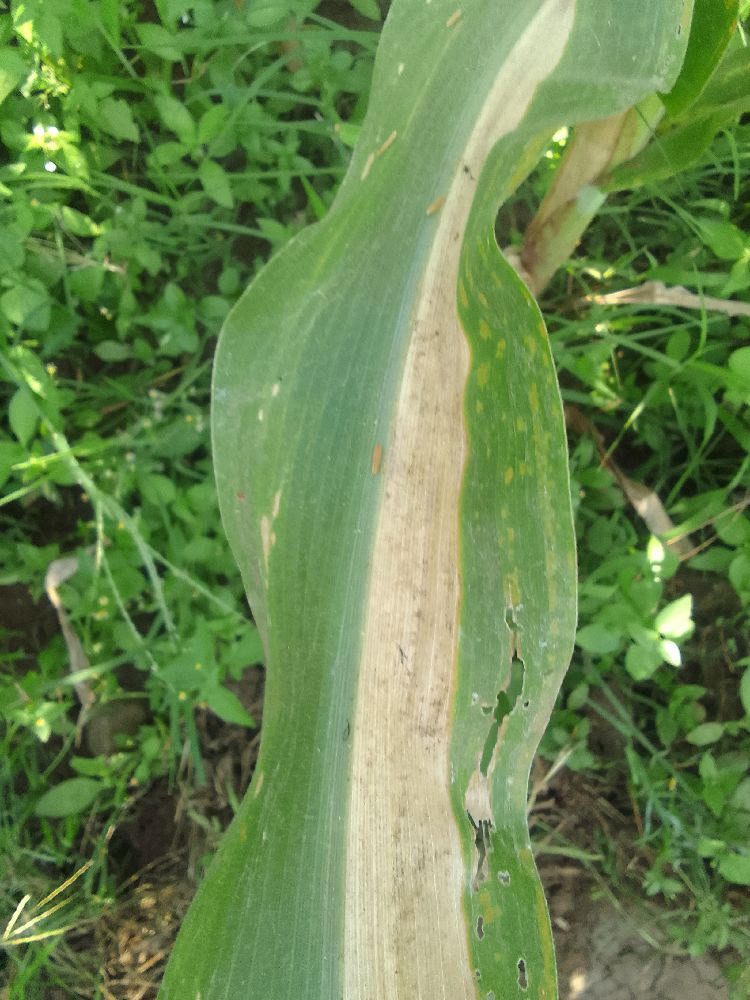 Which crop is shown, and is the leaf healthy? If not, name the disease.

maize, maize lethal necrosis
